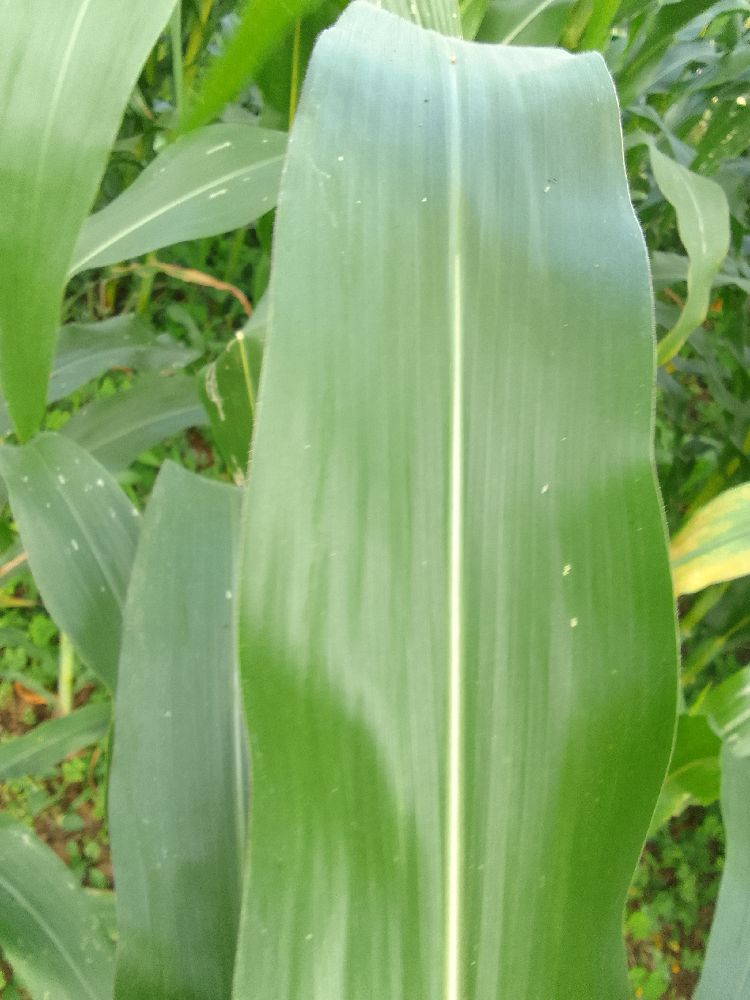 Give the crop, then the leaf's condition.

maize, healthy
